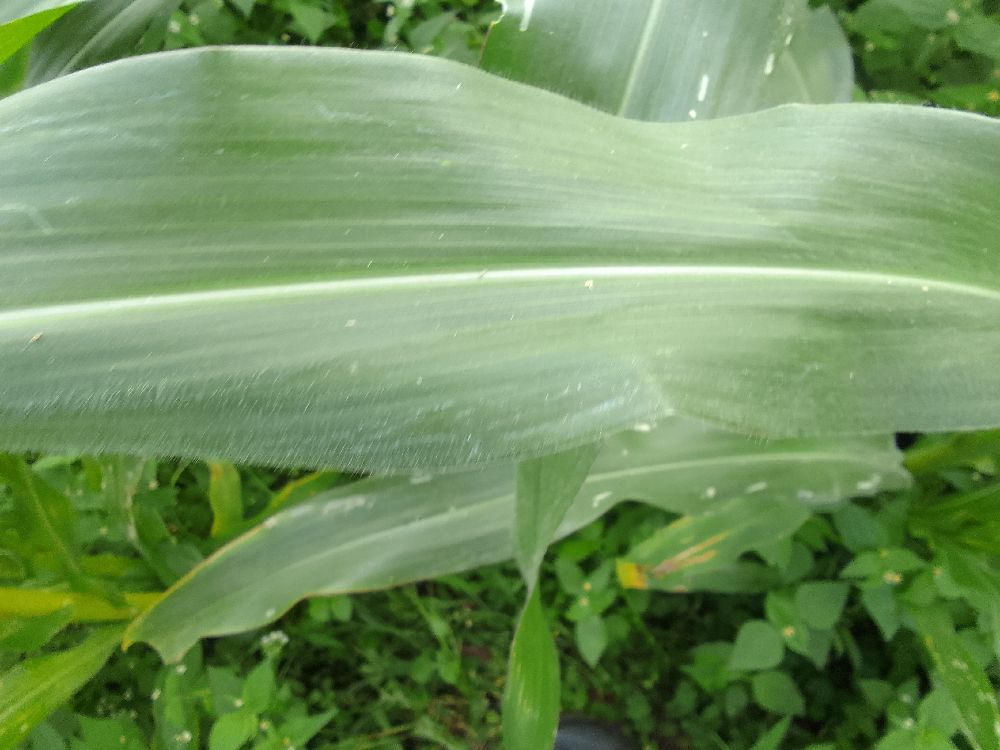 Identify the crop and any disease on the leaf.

maize, healthy
